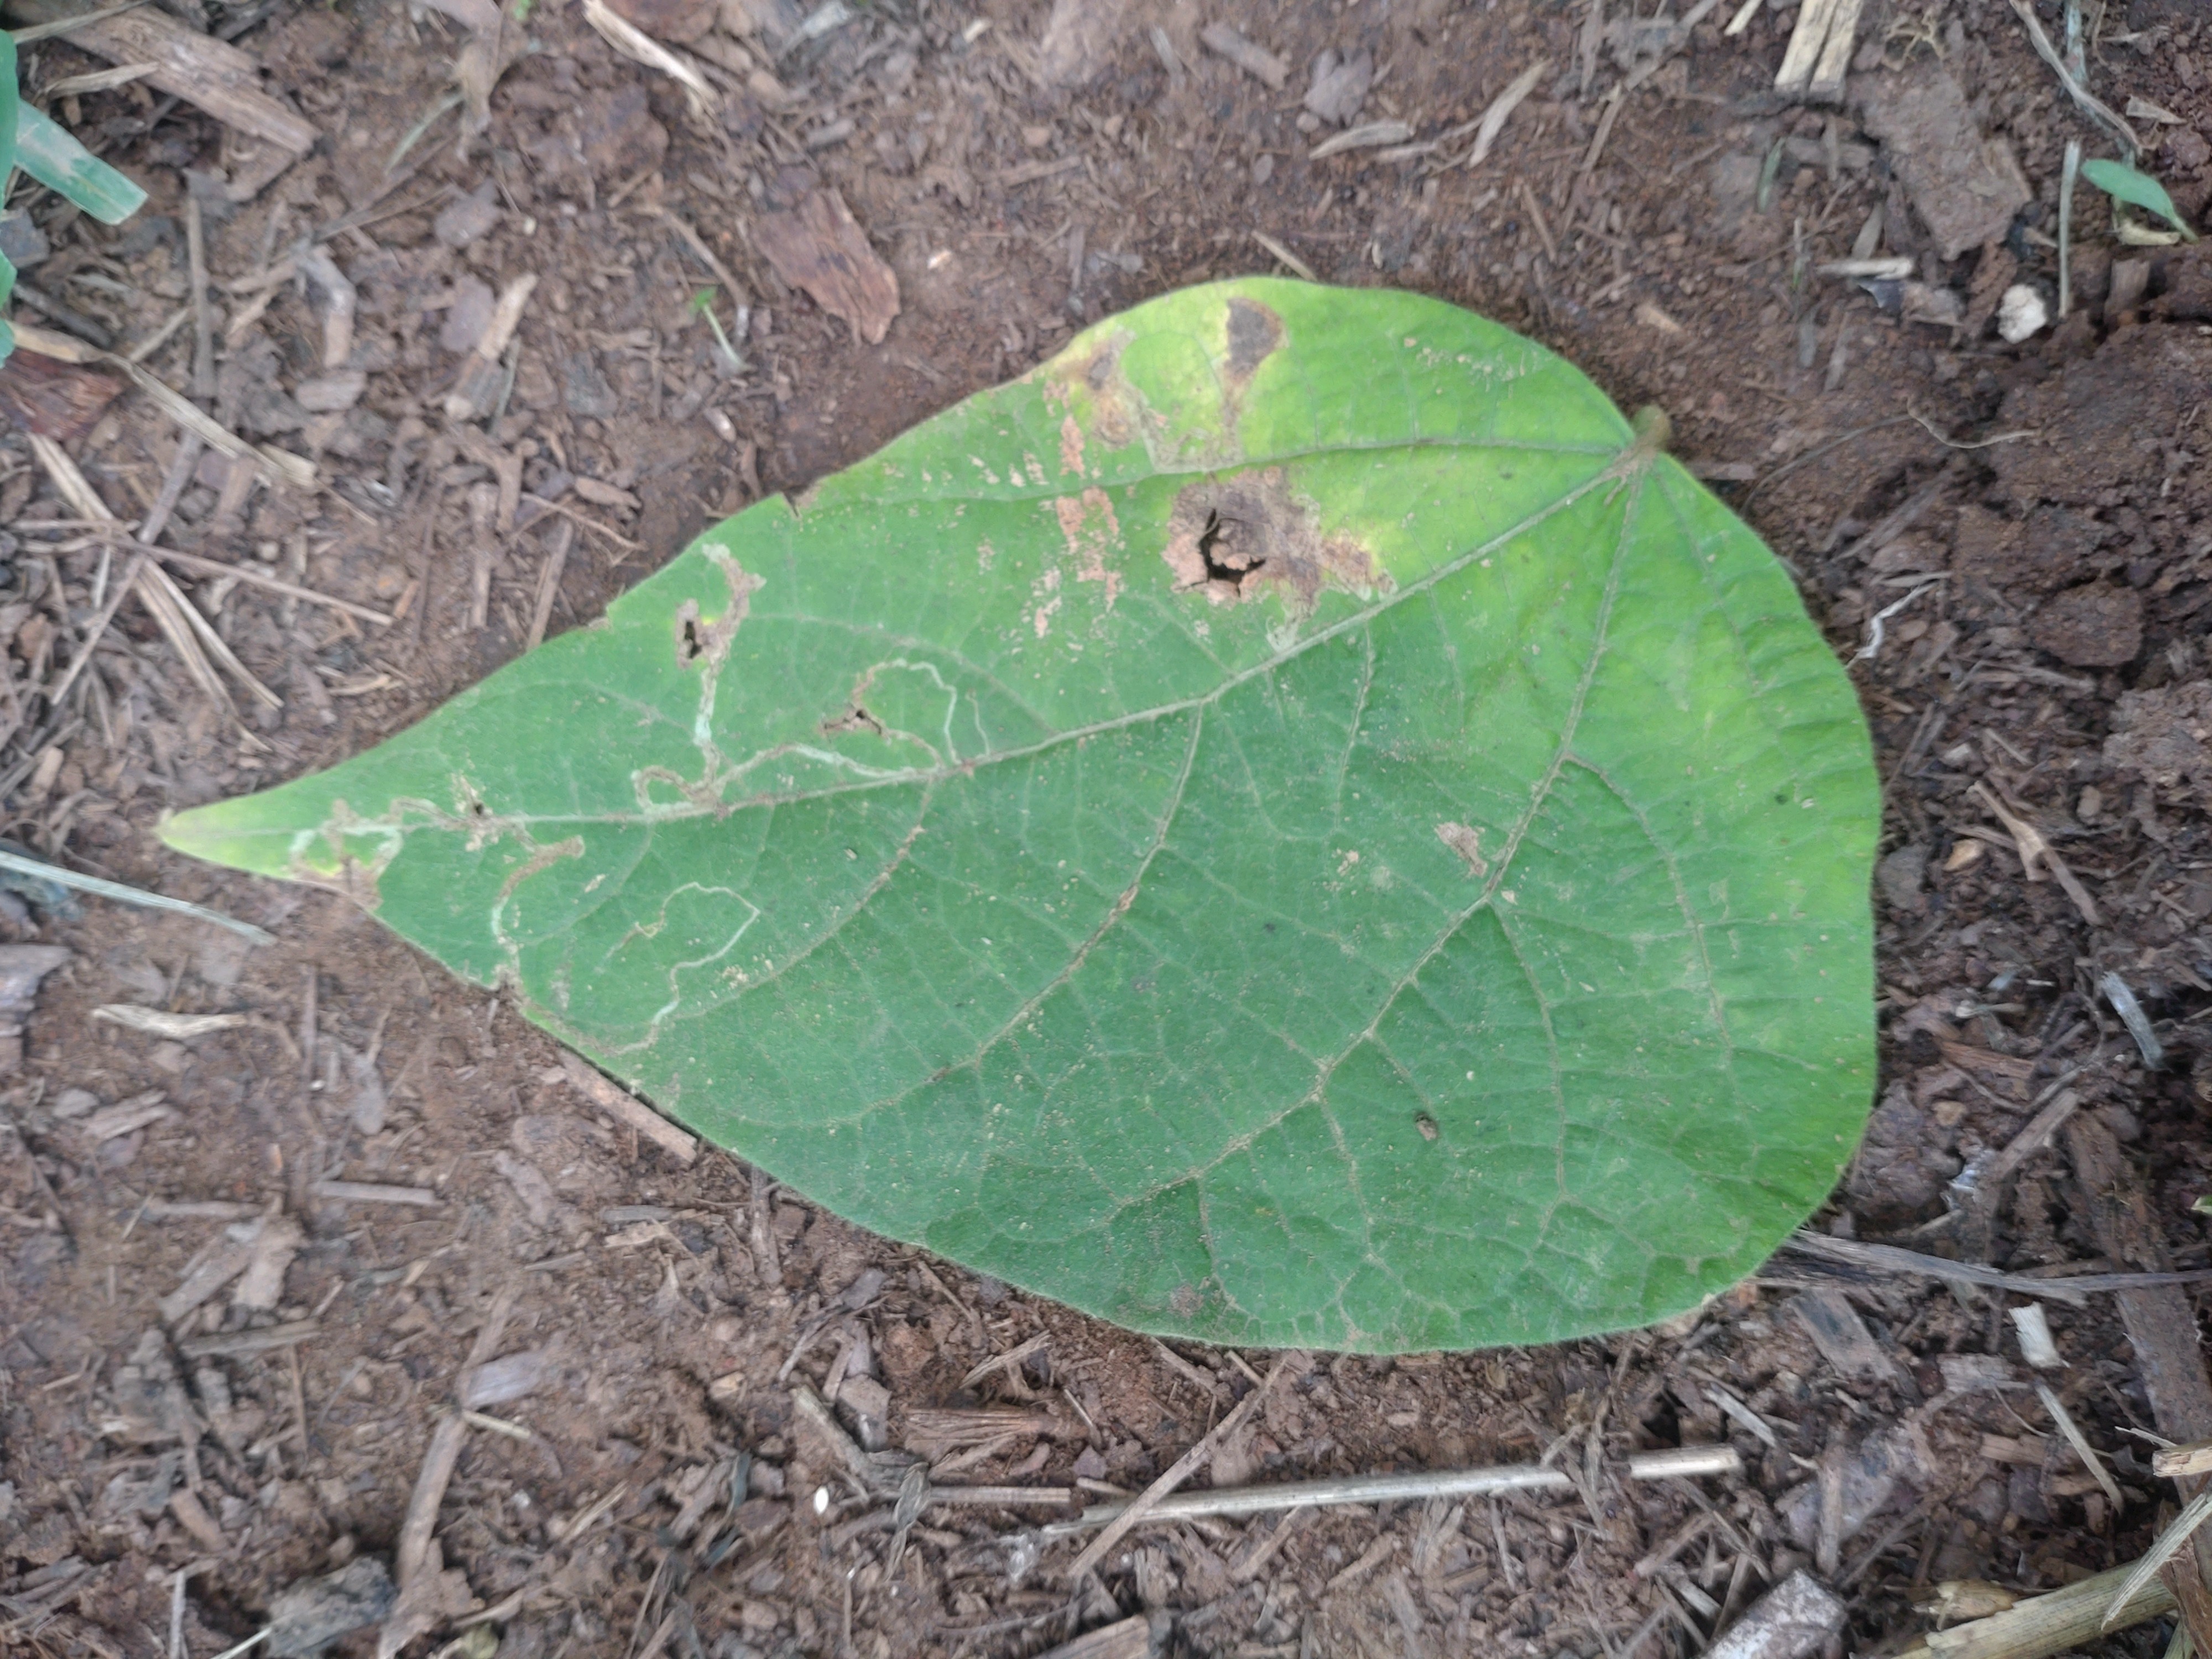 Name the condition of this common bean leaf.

anthracnose
